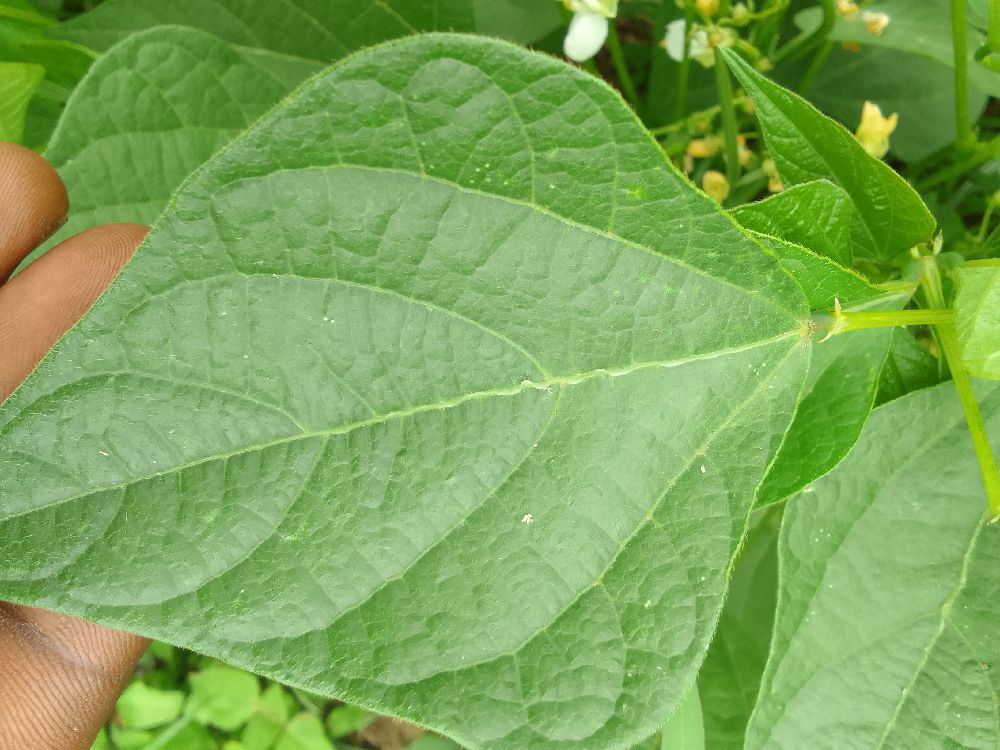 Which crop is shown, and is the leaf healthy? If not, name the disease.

common bean, healthy
